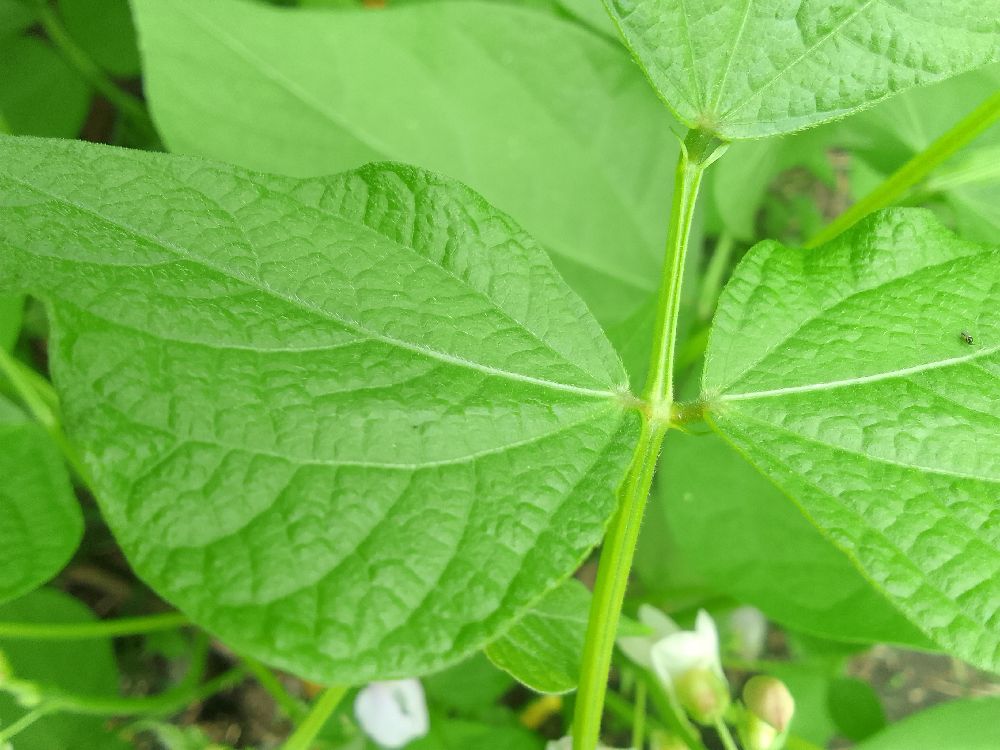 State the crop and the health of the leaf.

common bean, healthy
